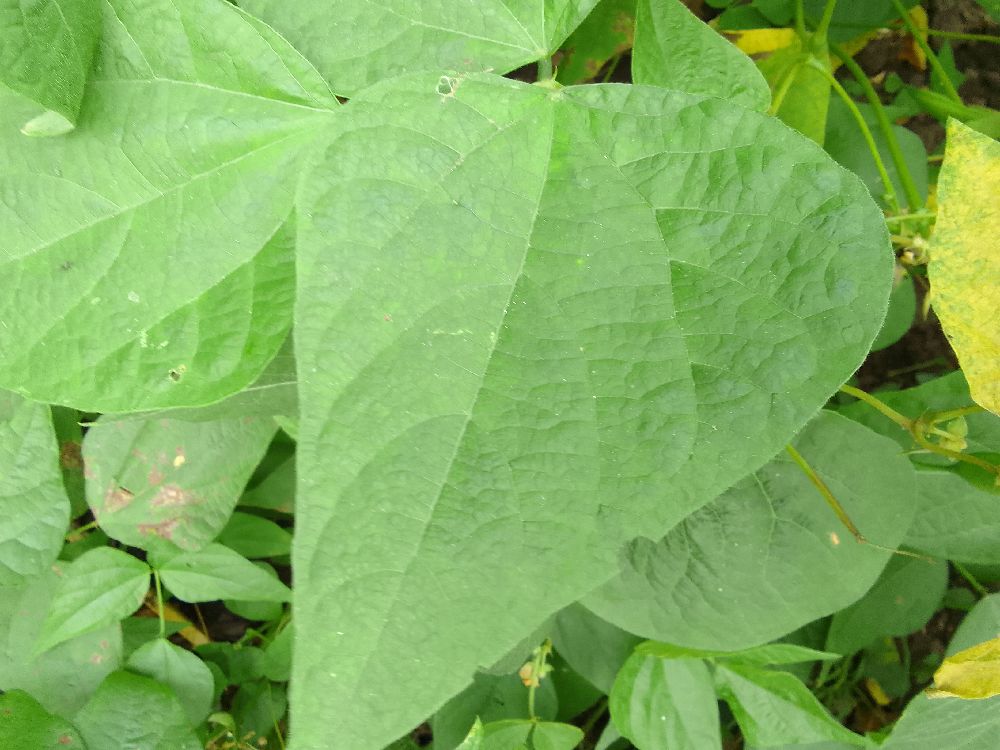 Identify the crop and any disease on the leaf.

common bean, healthy
